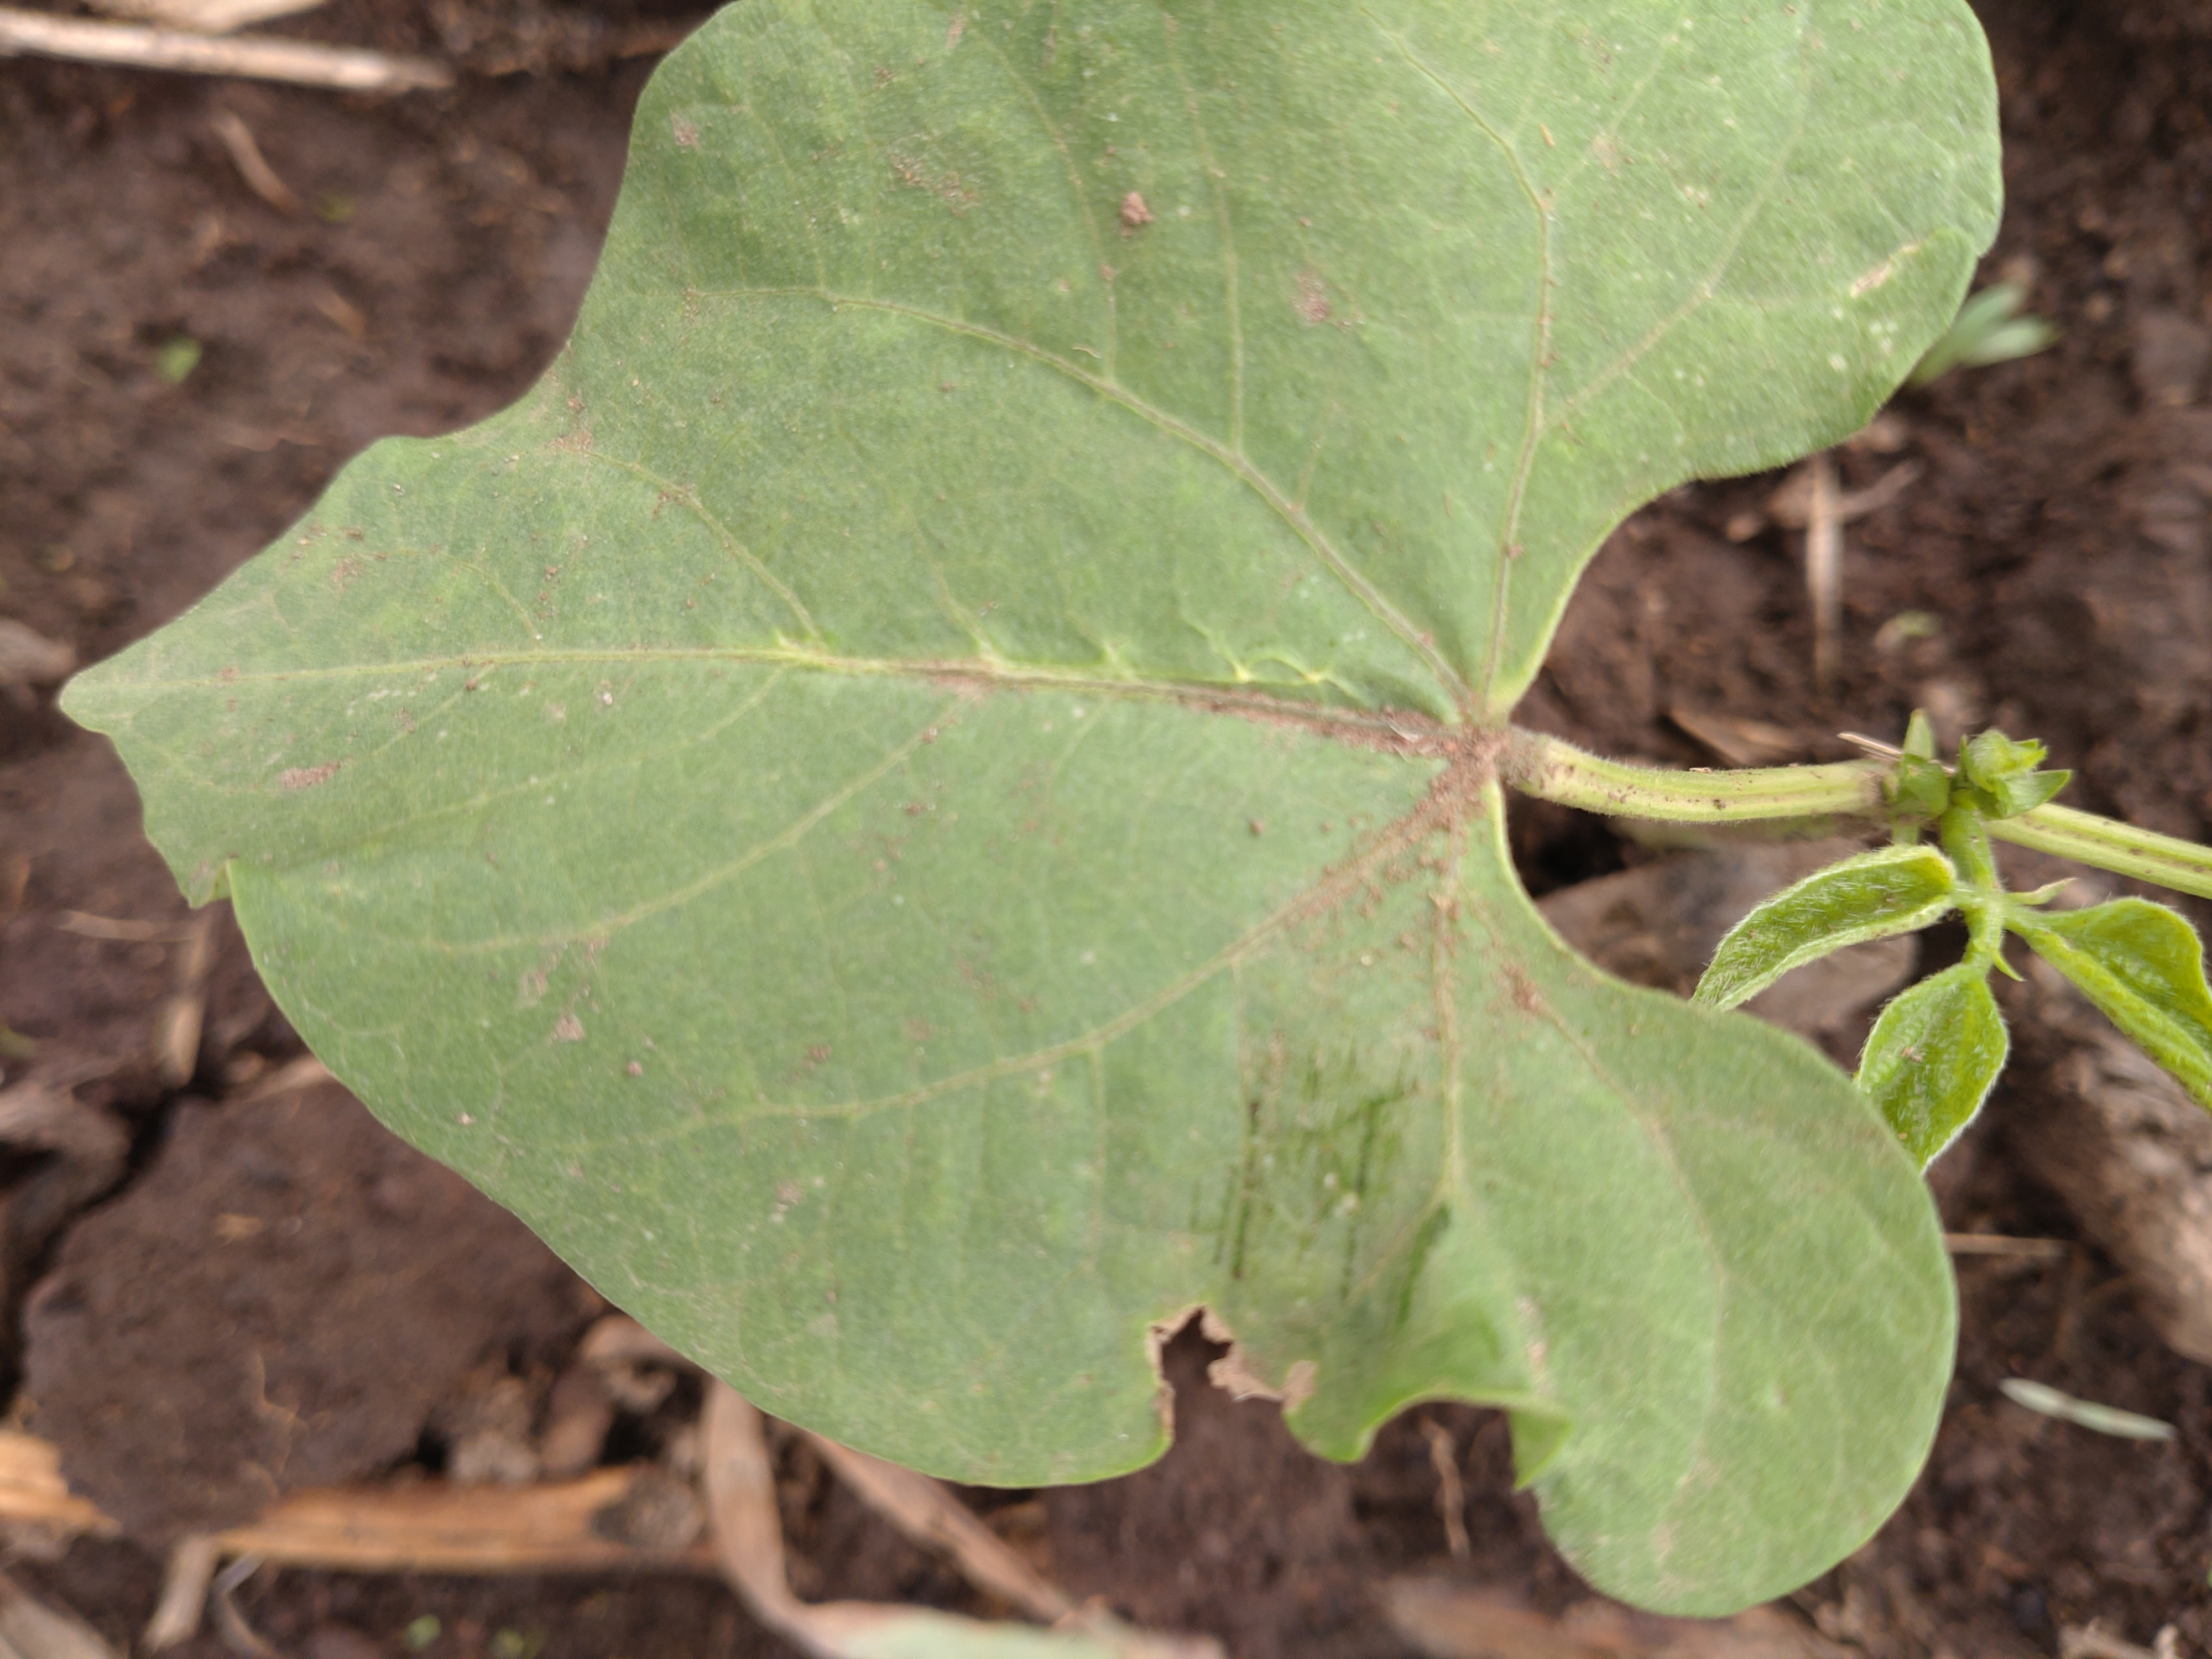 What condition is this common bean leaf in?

healthy
